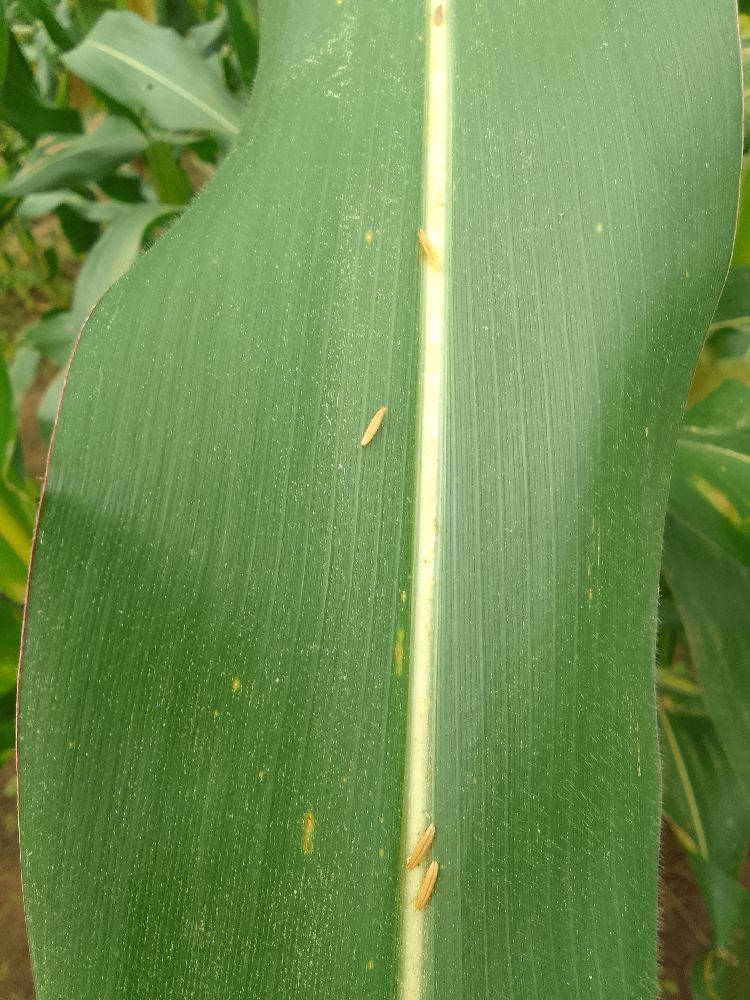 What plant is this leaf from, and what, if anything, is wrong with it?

maize, healthy
